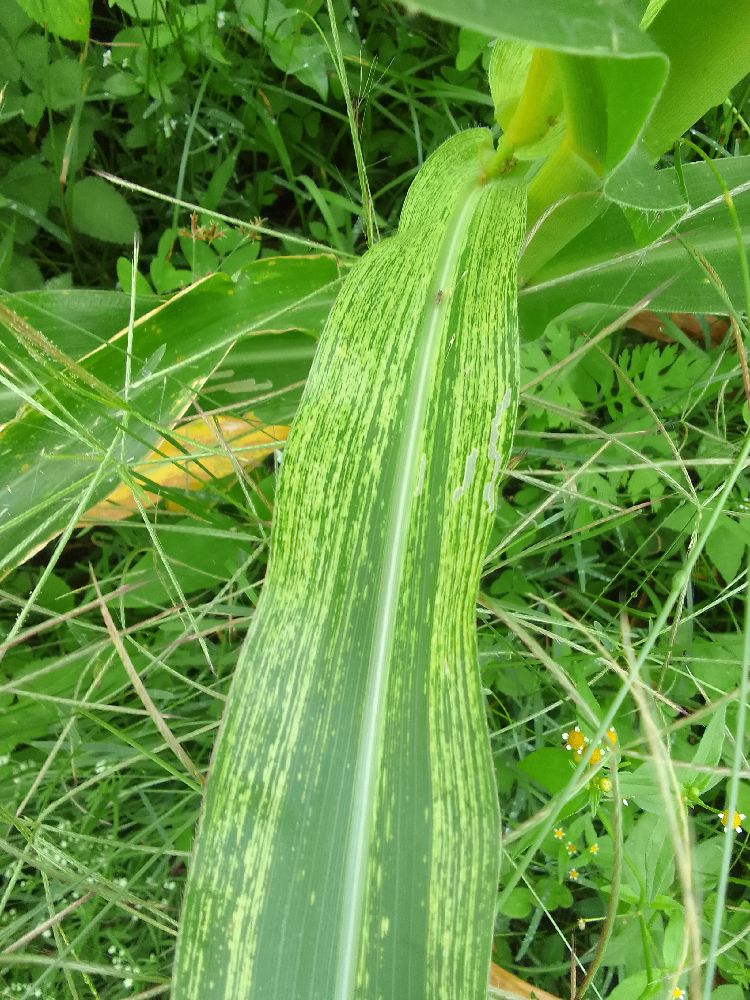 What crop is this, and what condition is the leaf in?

maize, maize streak virus
